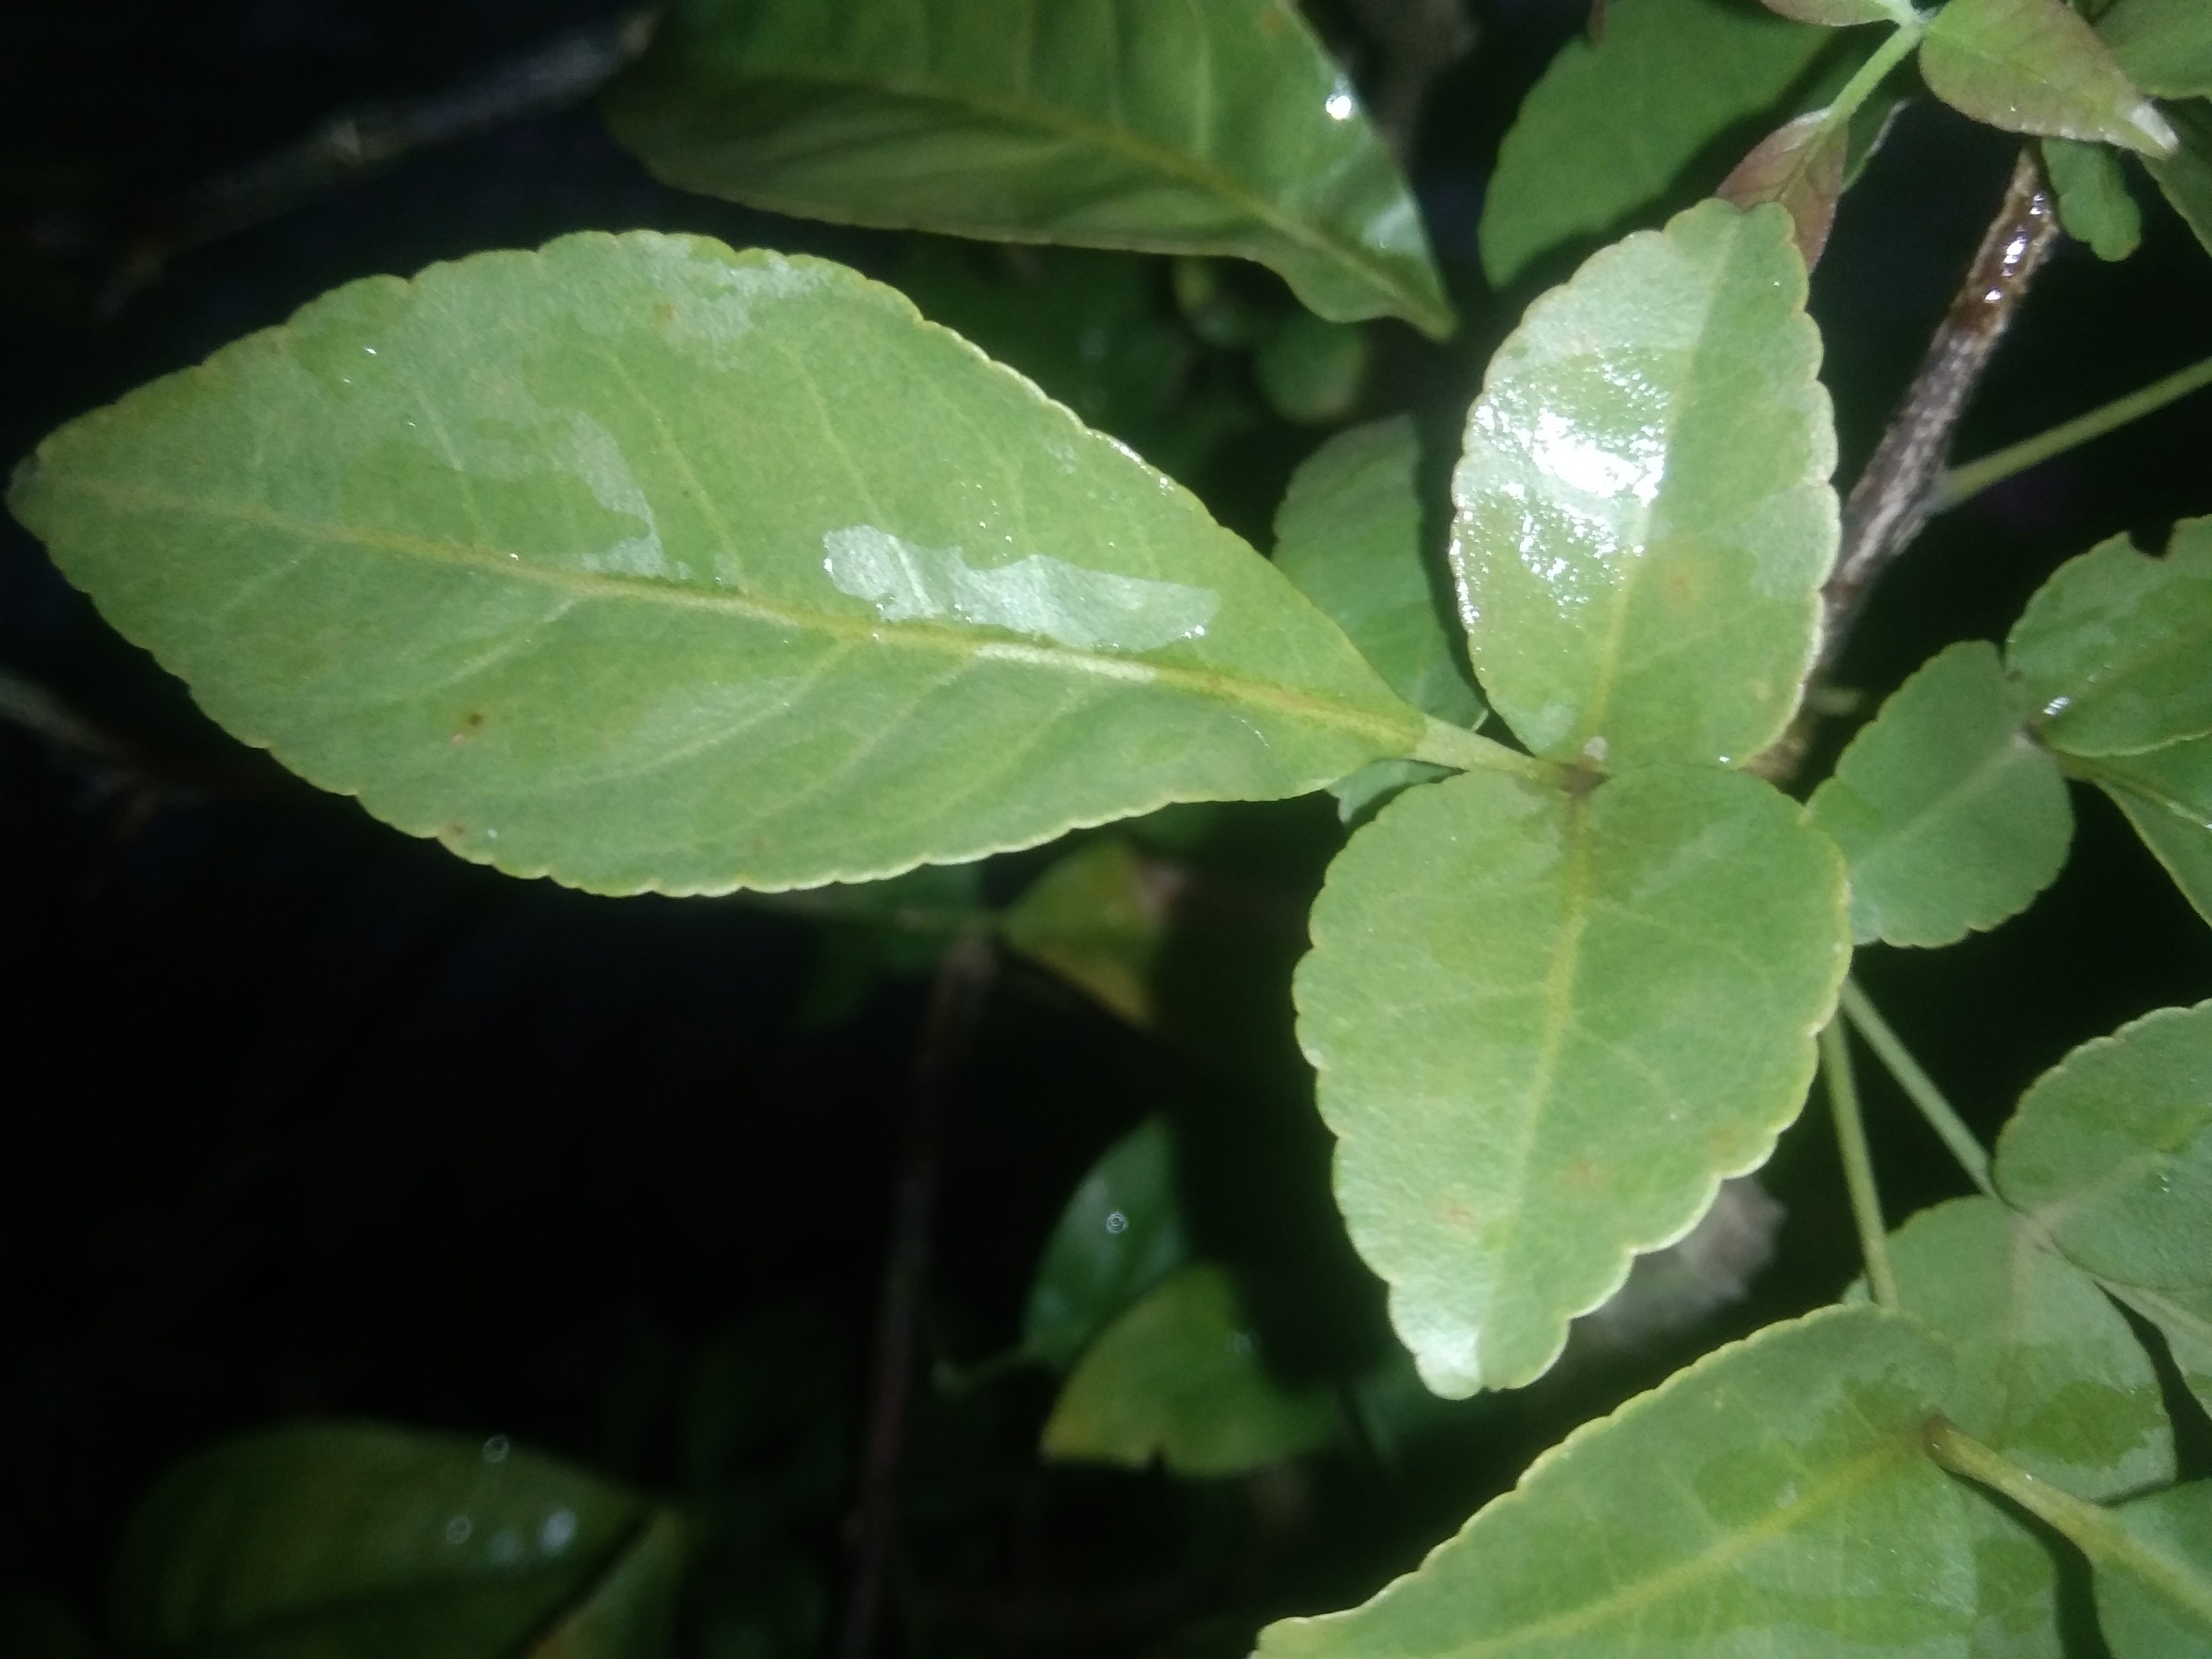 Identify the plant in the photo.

wood apple
